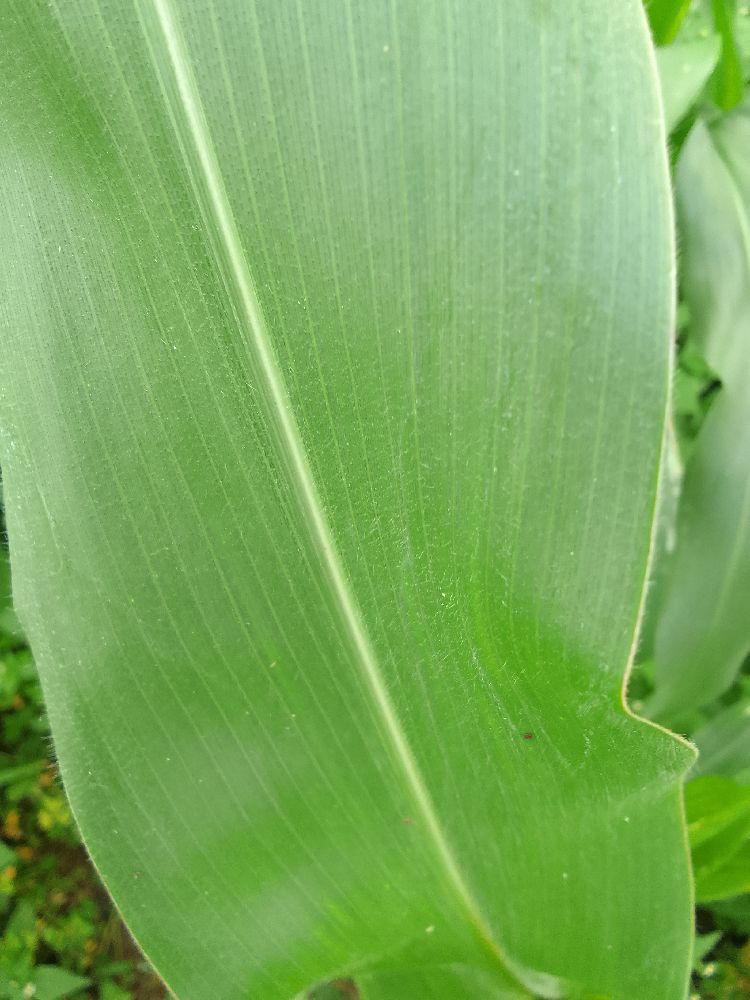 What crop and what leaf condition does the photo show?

maize, healthy
